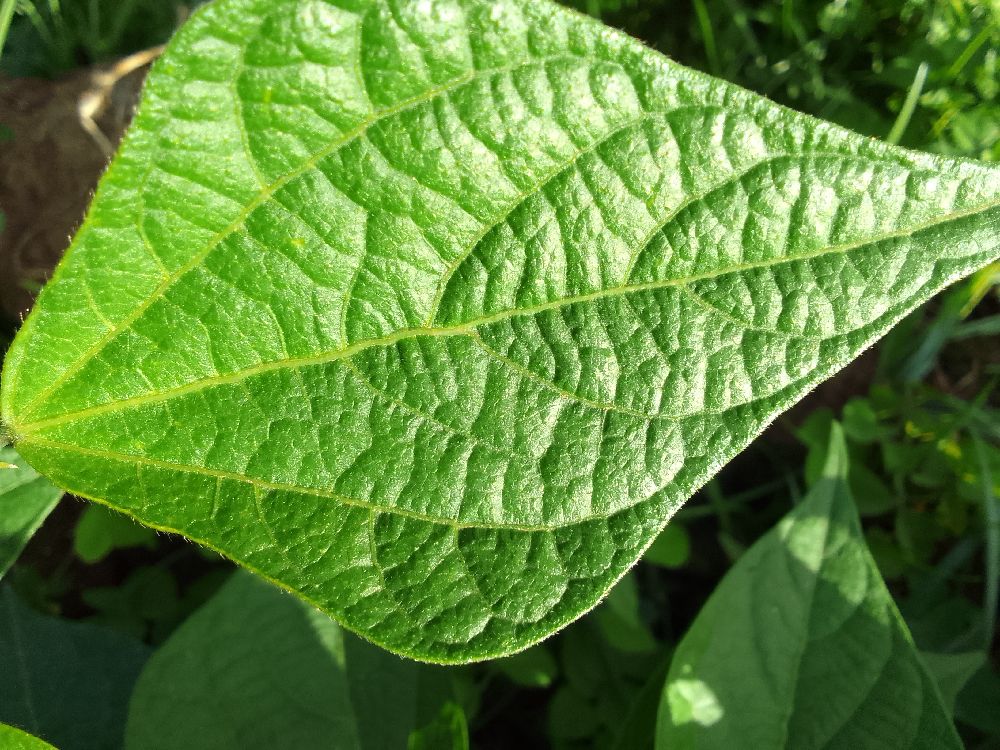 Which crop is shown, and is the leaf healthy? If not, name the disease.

common bean, healthy
